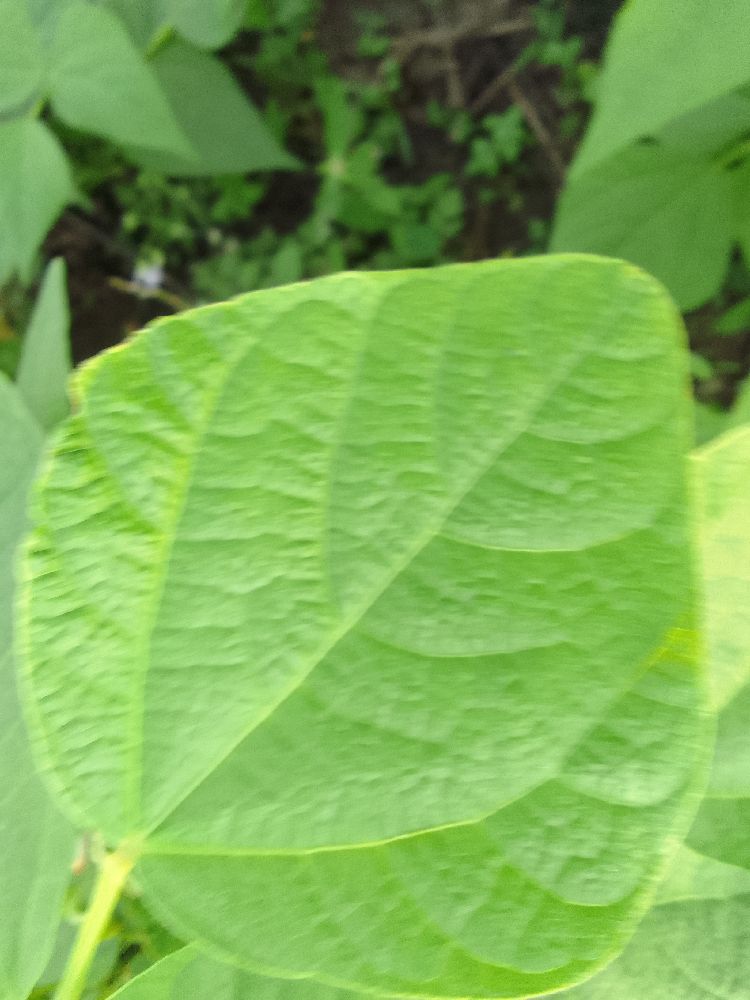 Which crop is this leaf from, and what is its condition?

common bean, healthy
